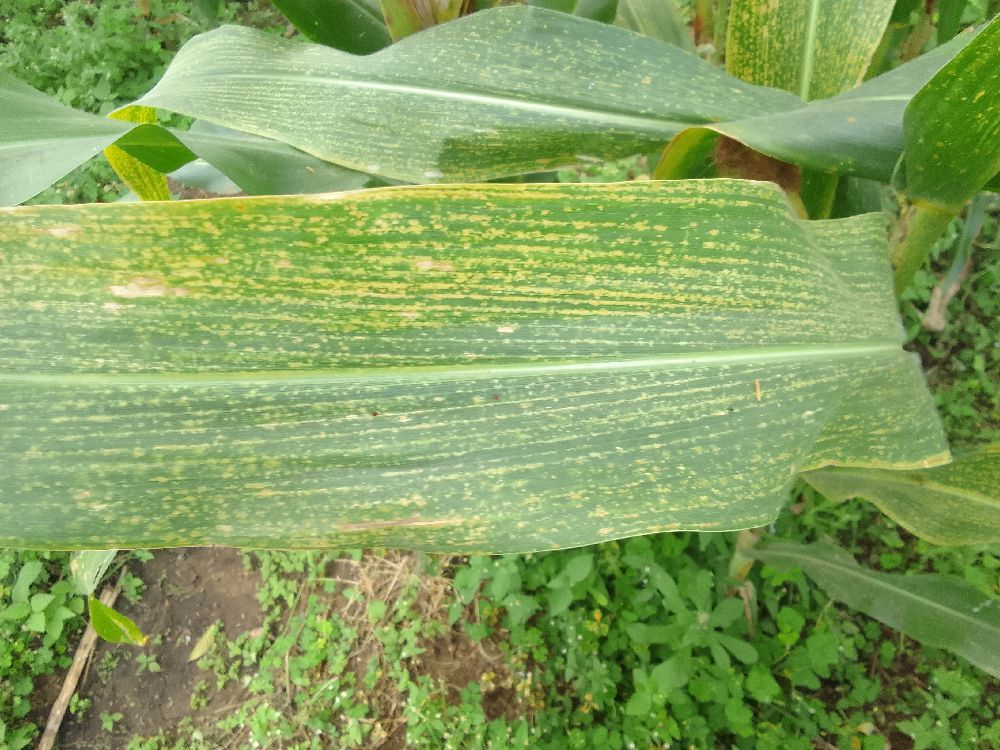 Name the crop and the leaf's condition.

maize, maize lethal necrosis
